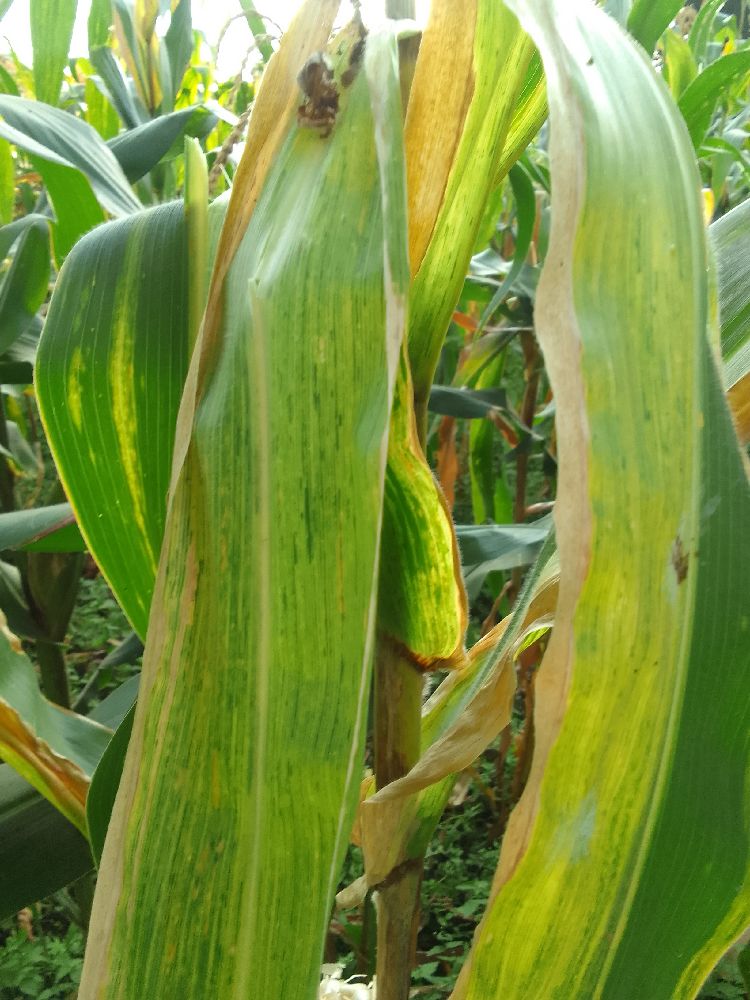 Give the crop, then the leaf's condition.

maize, maize lethal necrosis
